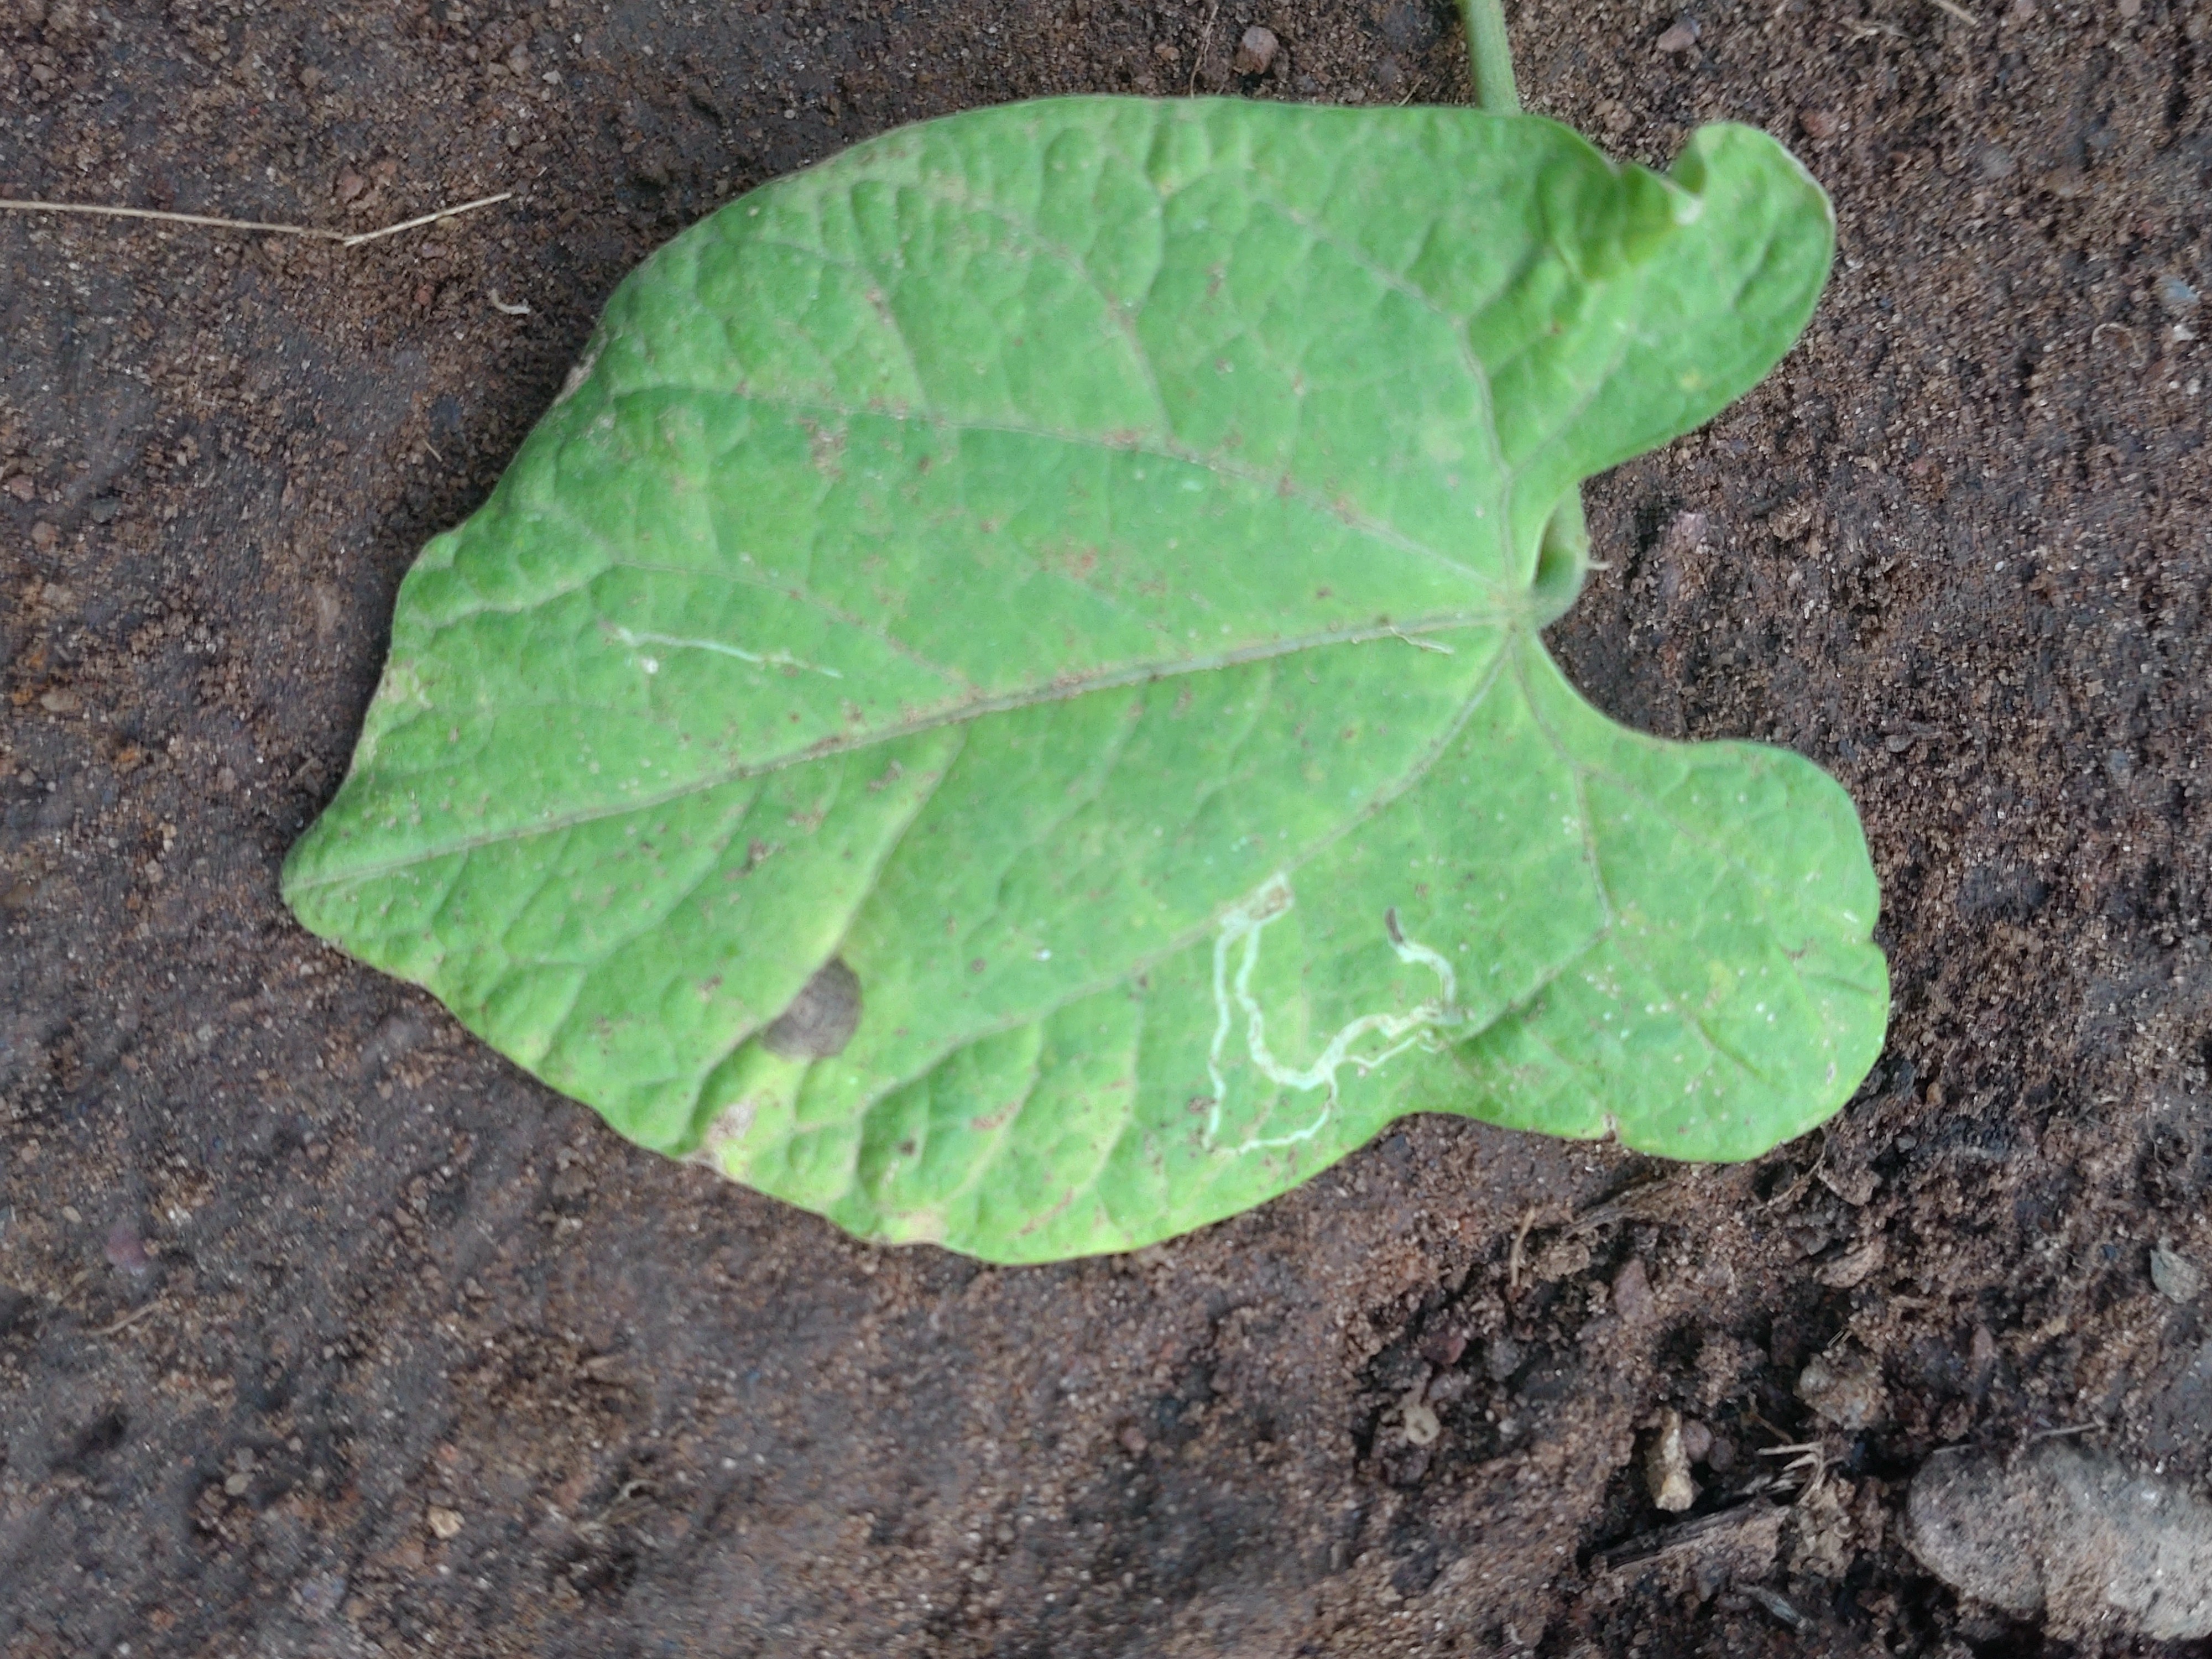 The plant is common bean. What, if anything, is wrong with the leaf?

anthracnose
